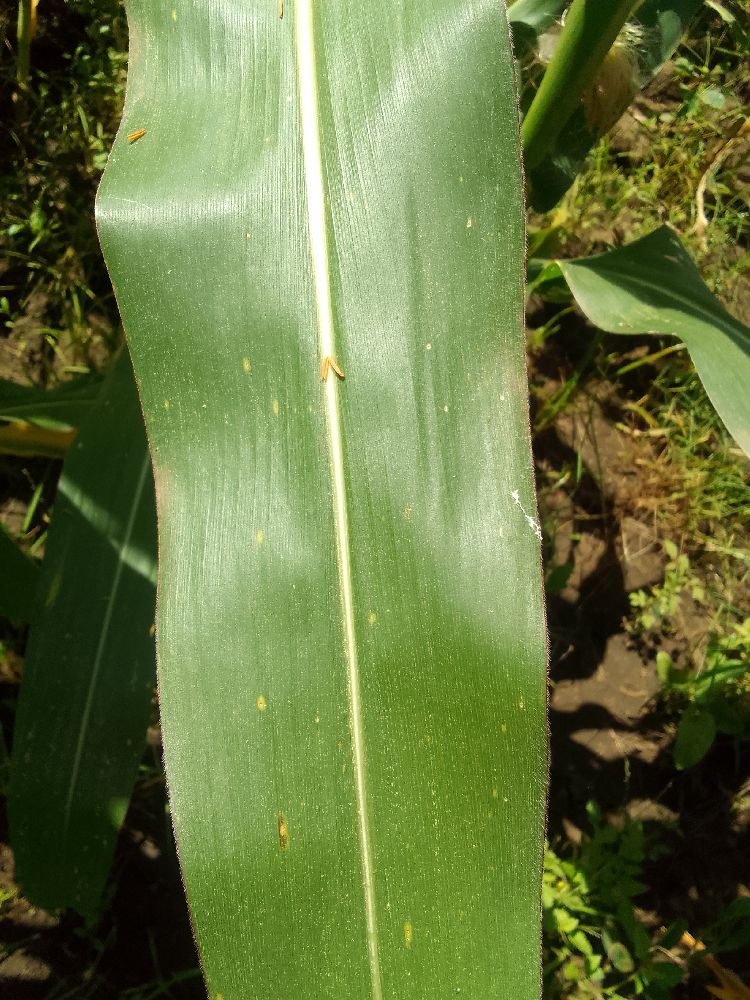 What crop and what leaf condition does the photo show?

maize, healthy
